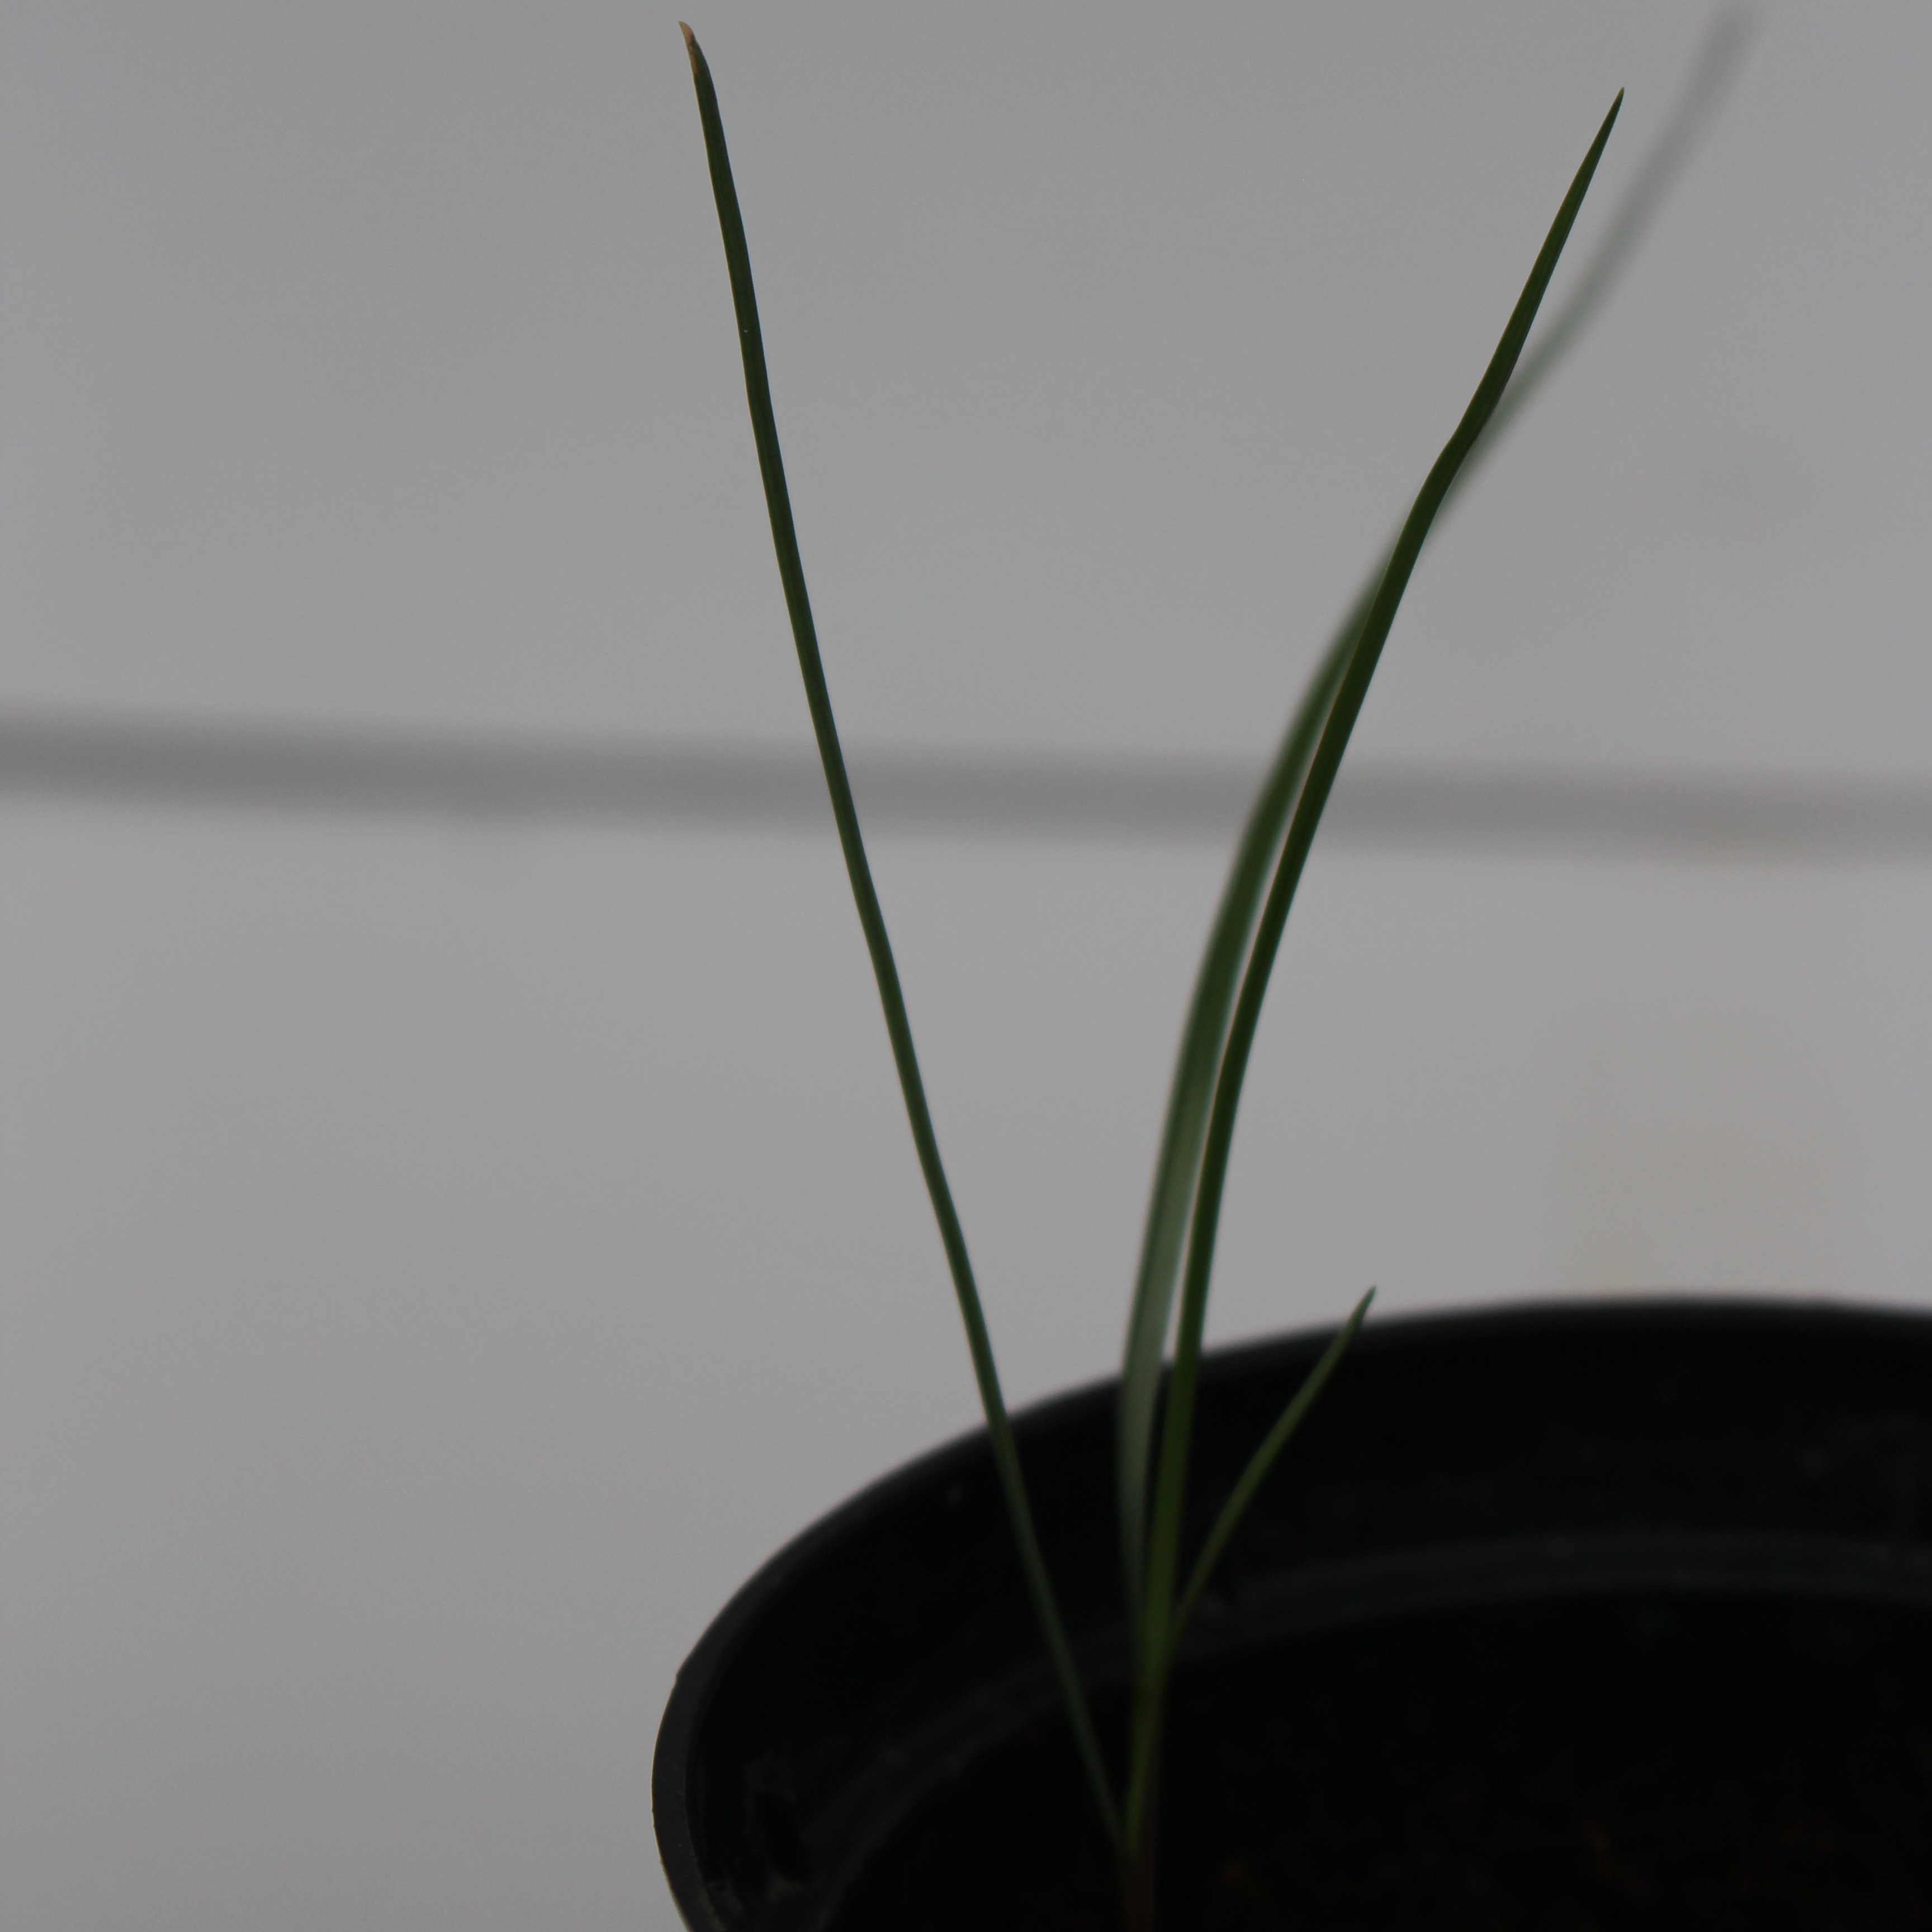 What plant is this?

Lolium multiflorum
